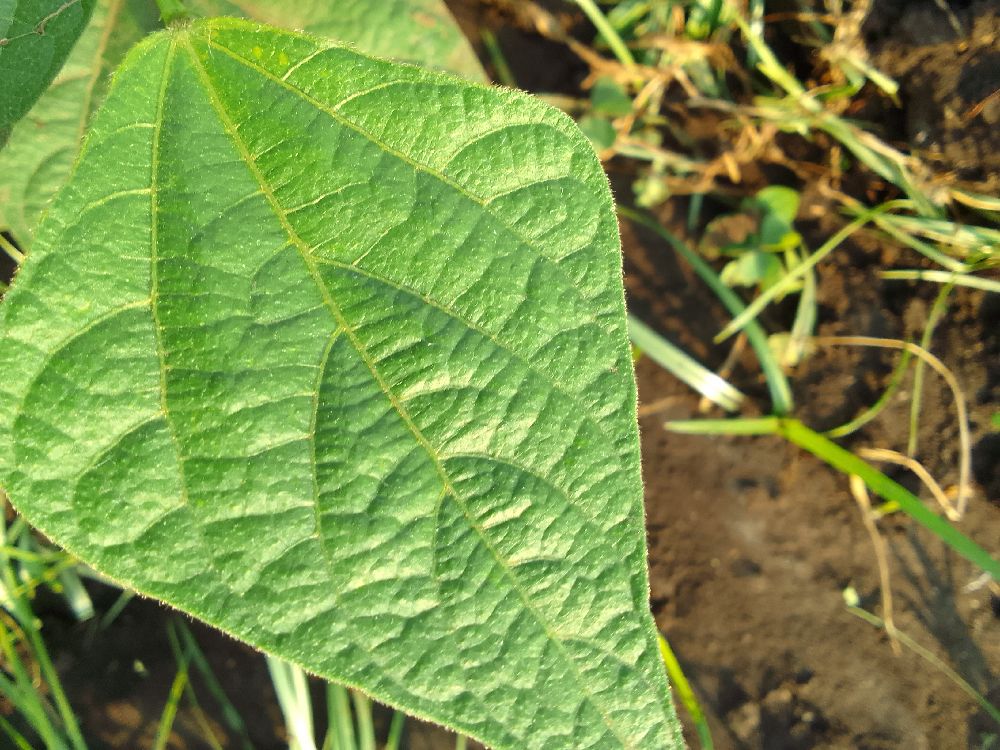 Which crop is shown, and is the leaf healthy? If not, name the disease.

common bean, healthy
